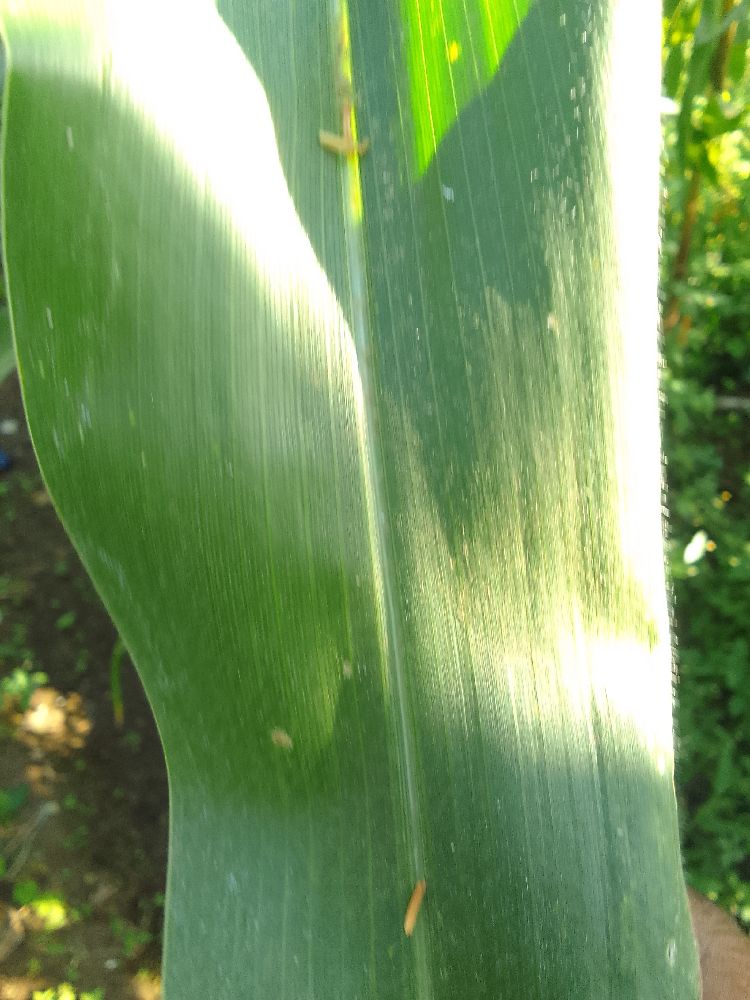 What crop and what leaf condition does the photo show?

maize, healthy
